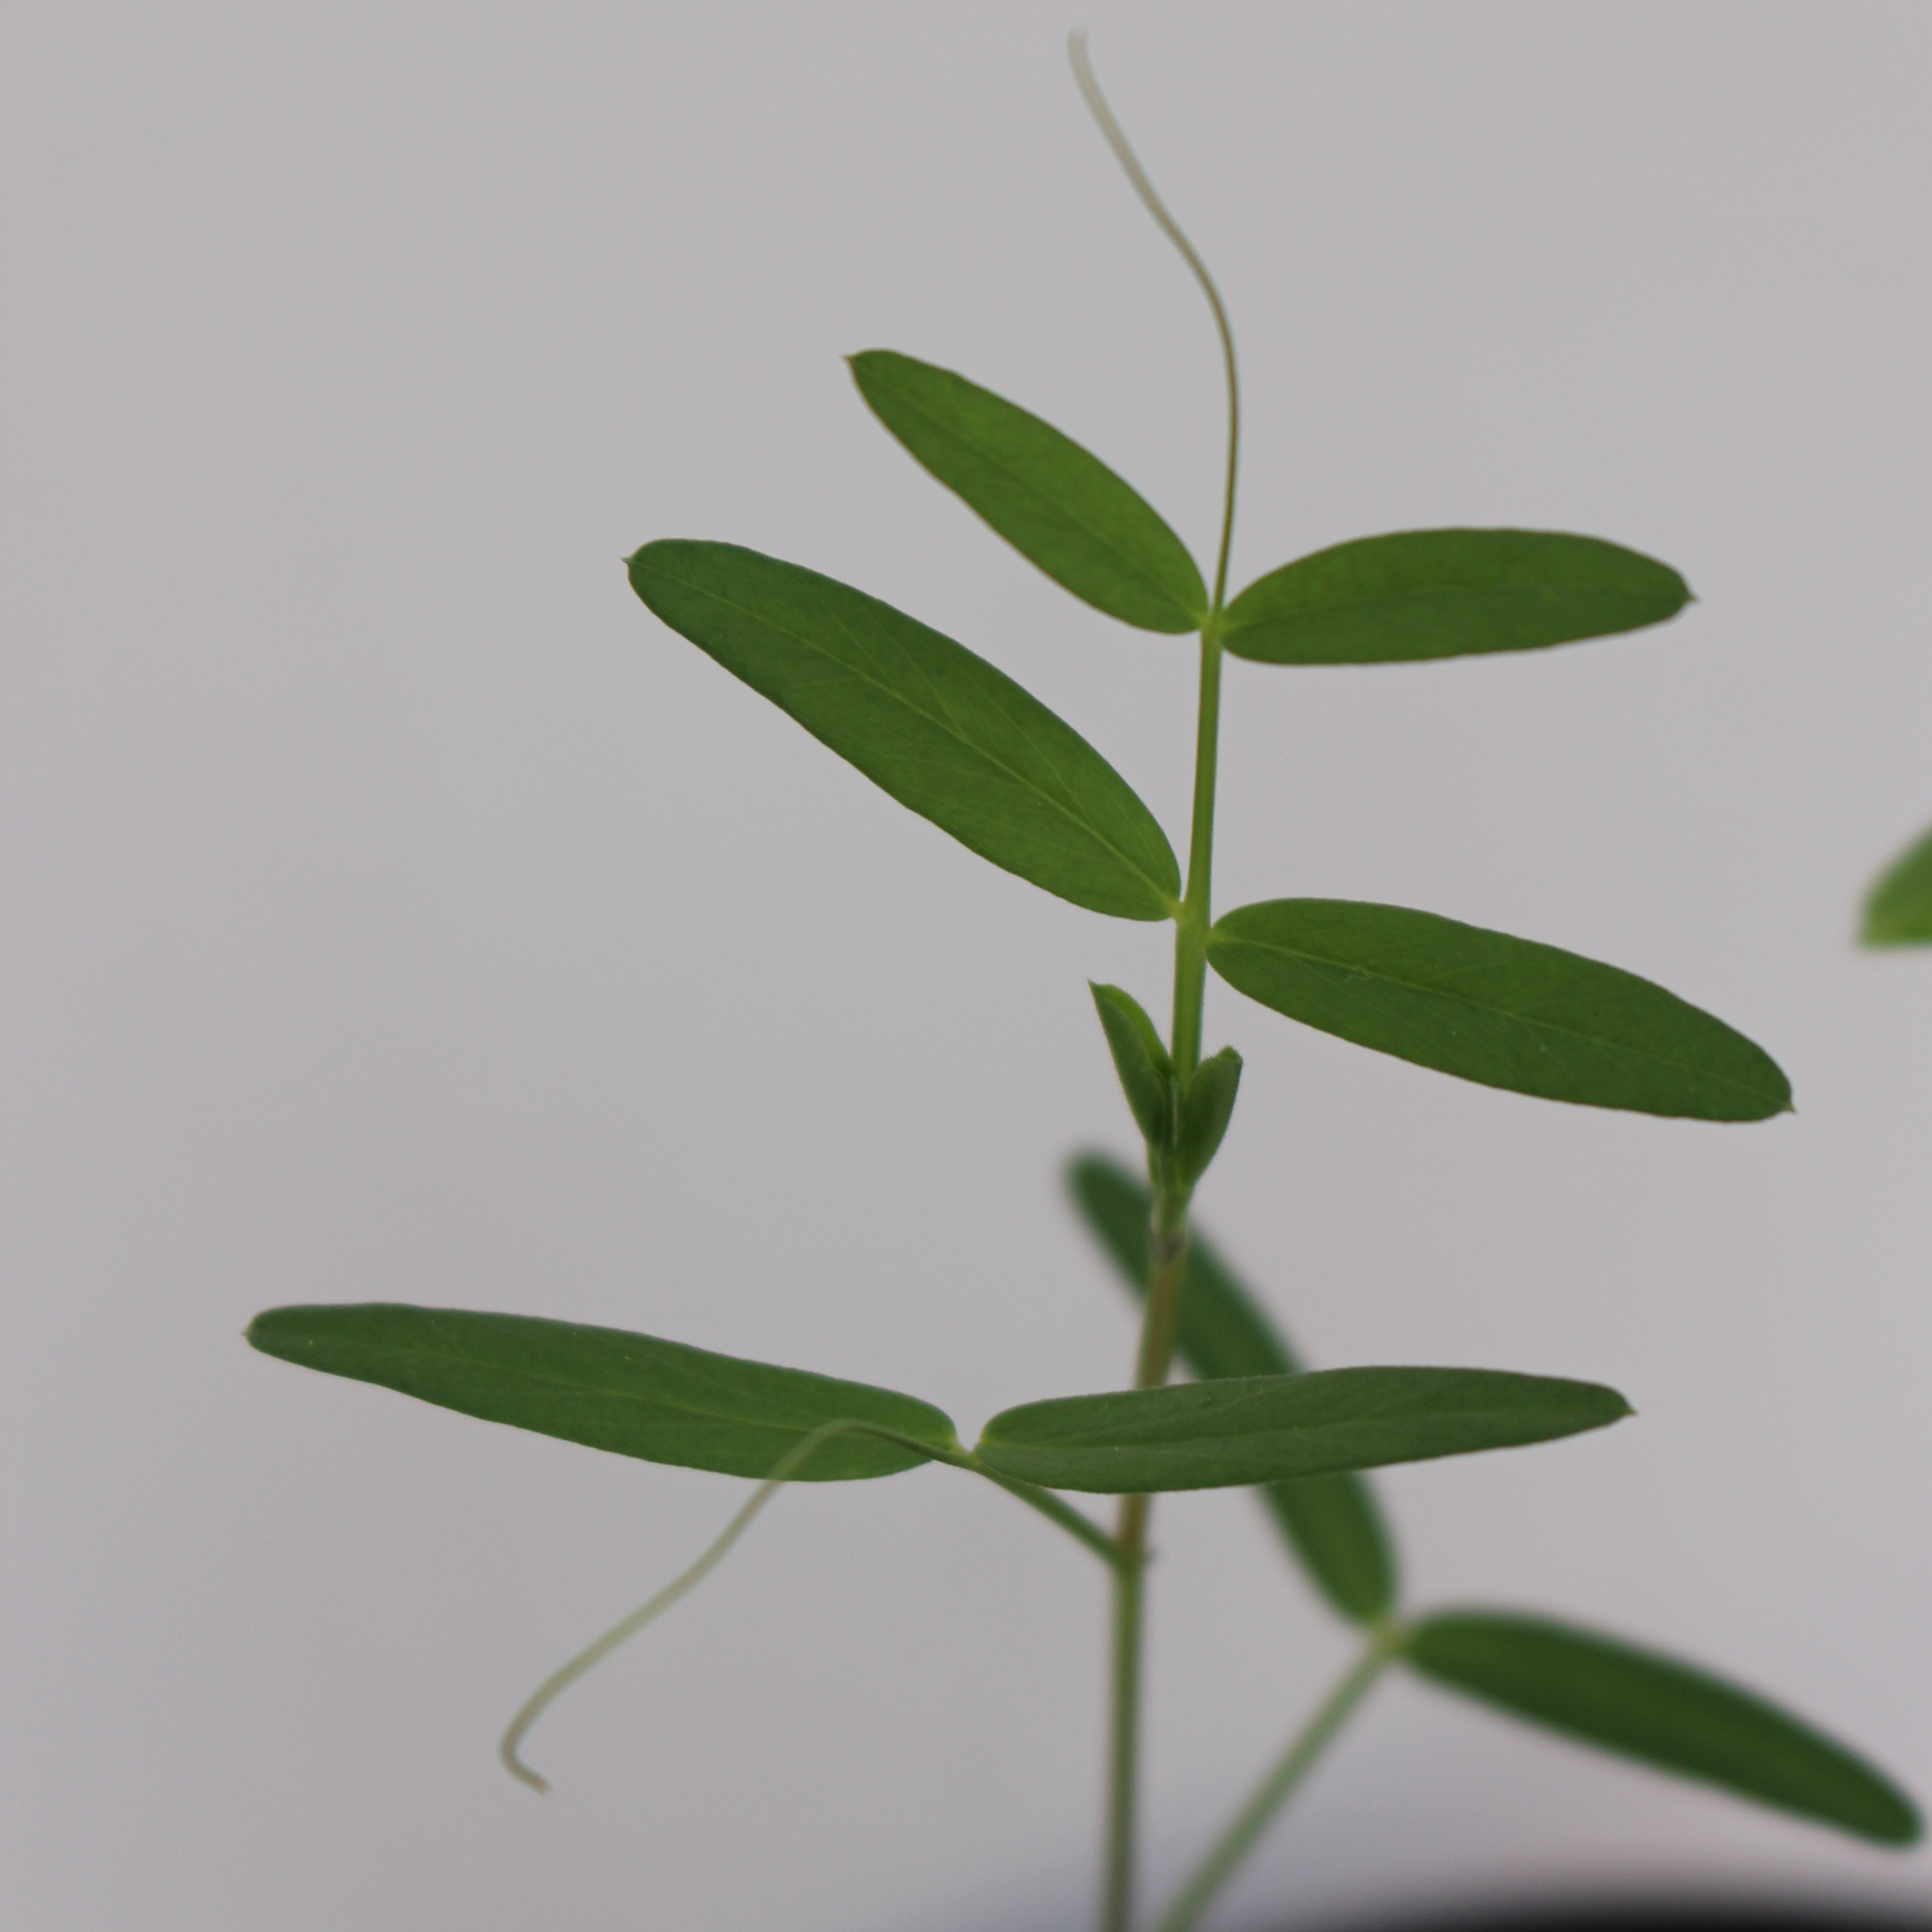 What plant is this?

Vicia sativa
